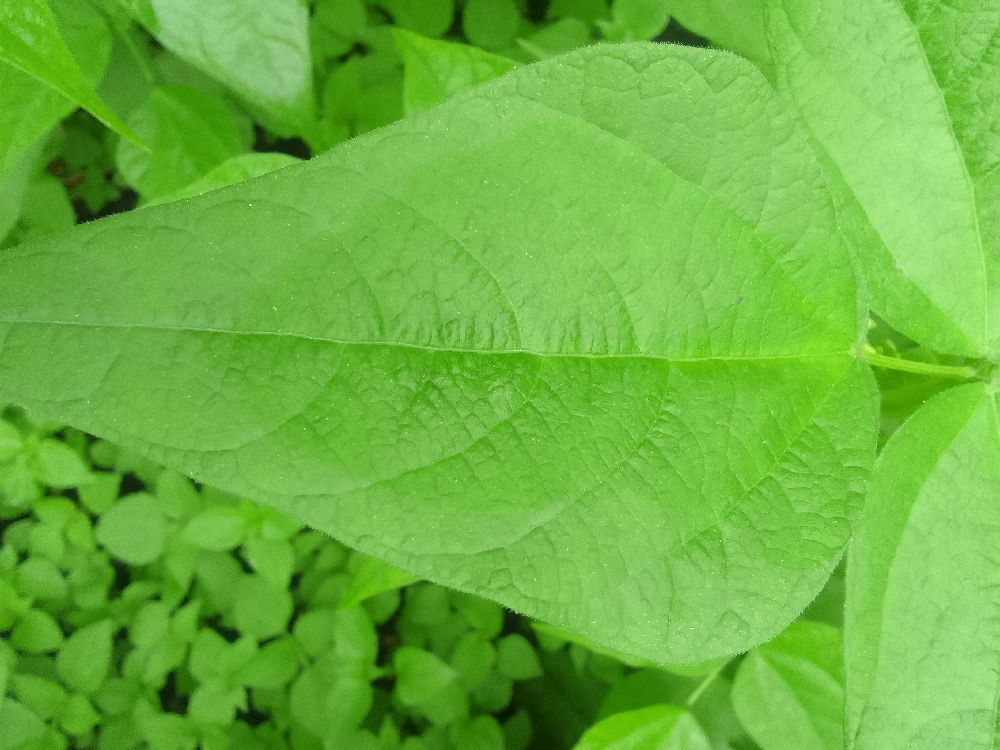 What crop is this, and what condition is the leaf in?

common bean, healthy
